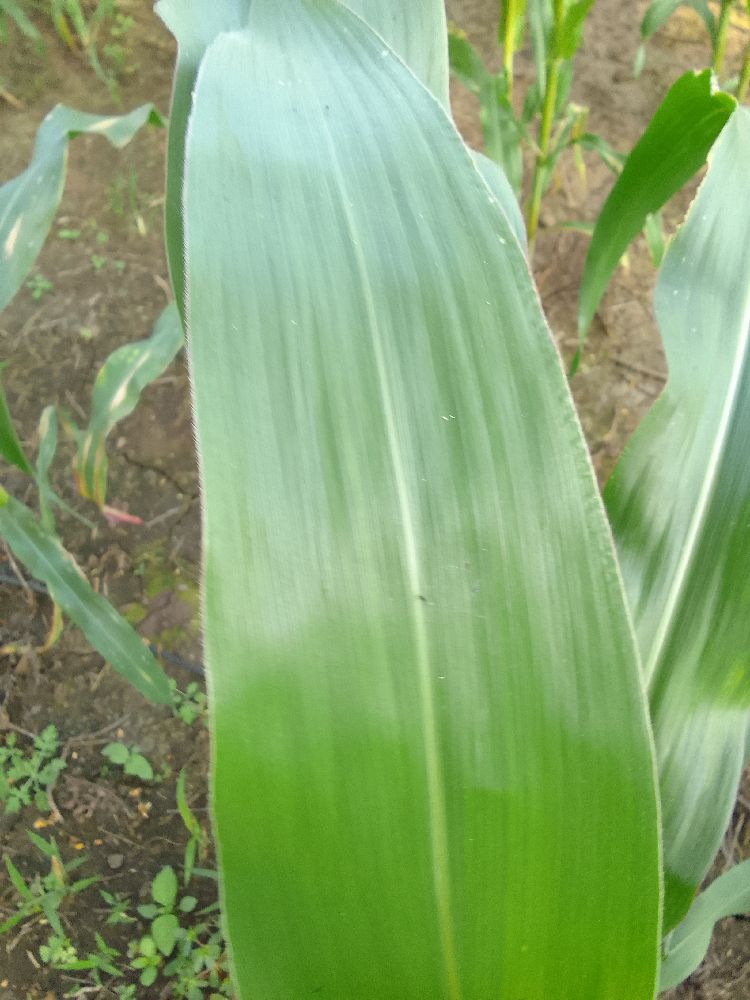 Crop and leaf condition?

maize, healthy
